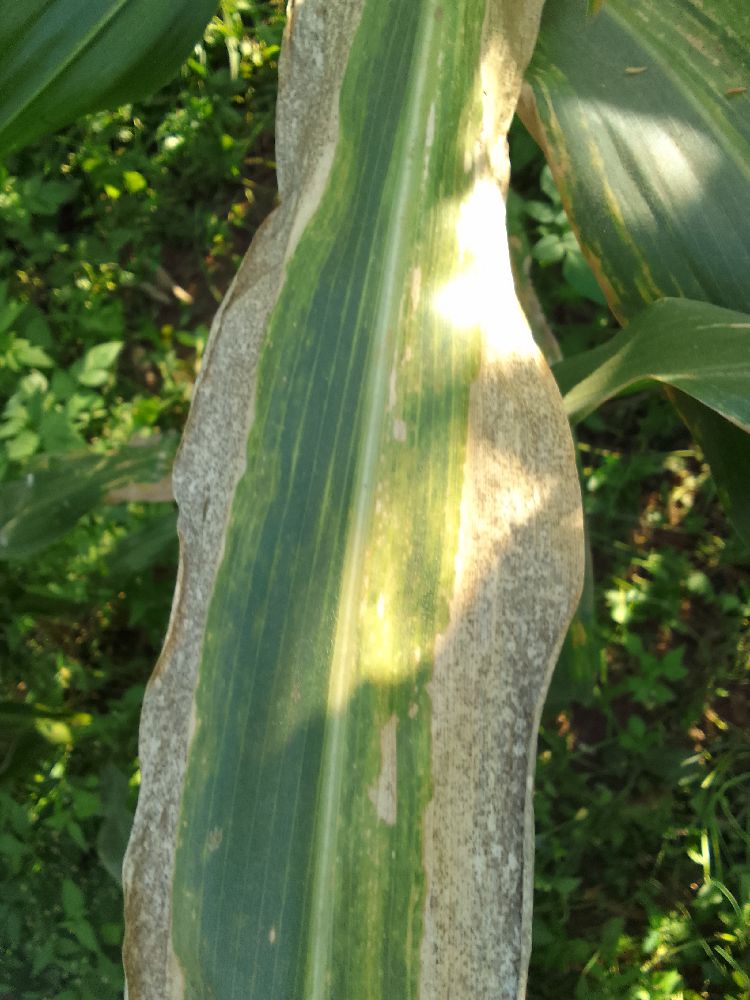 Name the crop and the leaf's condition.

maize, maize lethal necrosis
